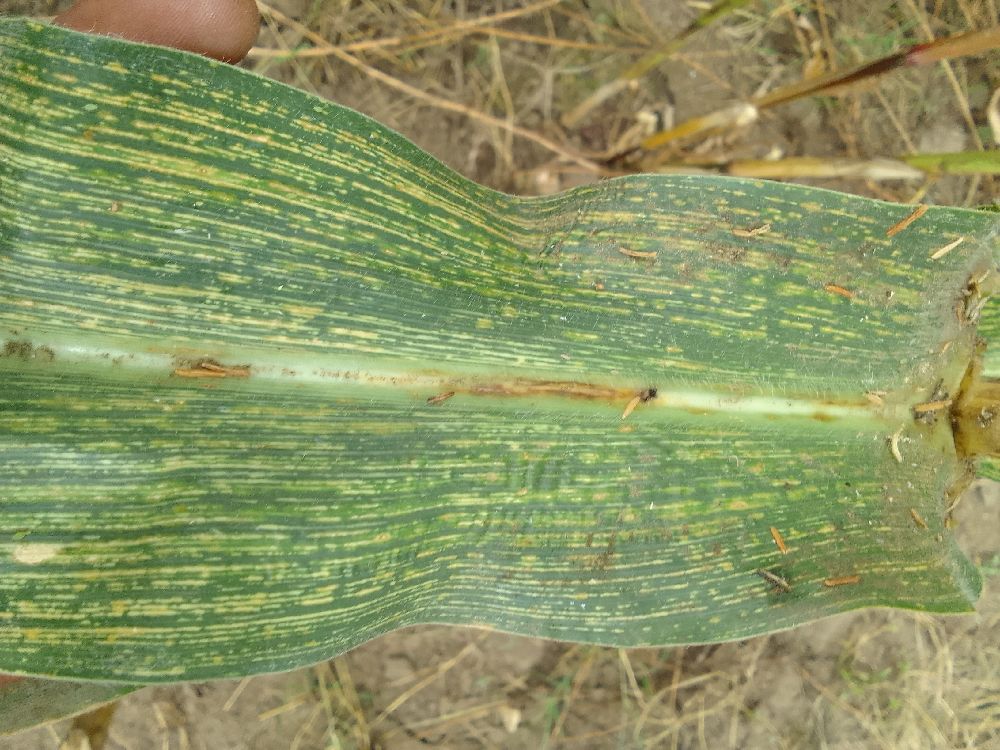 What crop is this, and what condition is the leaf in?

maize, maize streak virus
